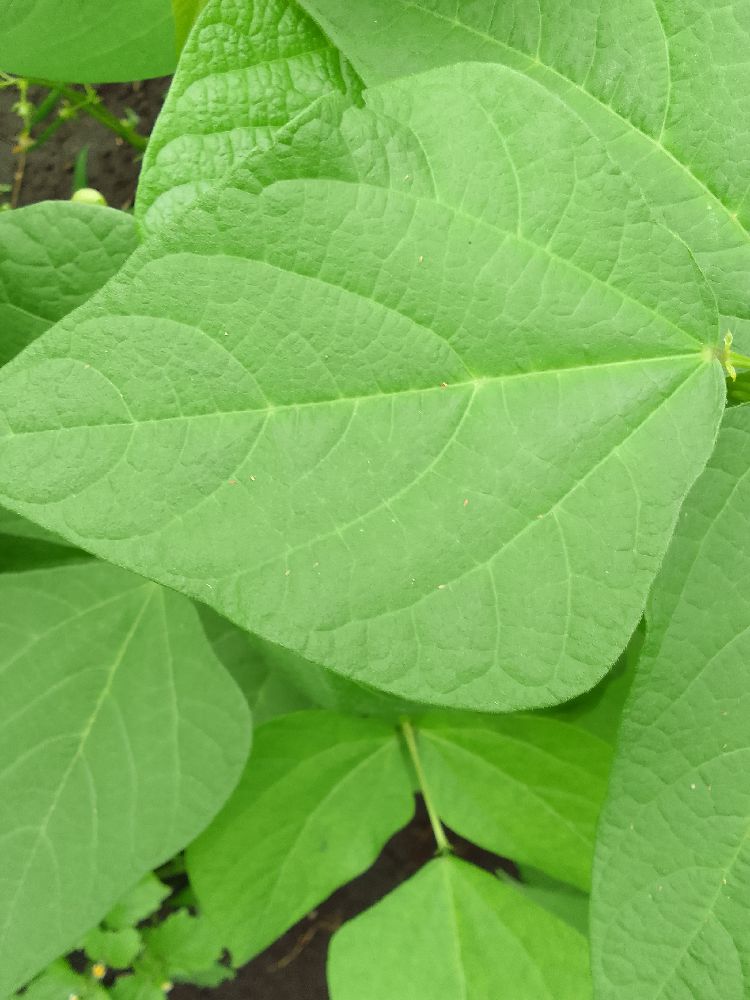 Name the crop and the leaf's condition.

common bean, healthy
